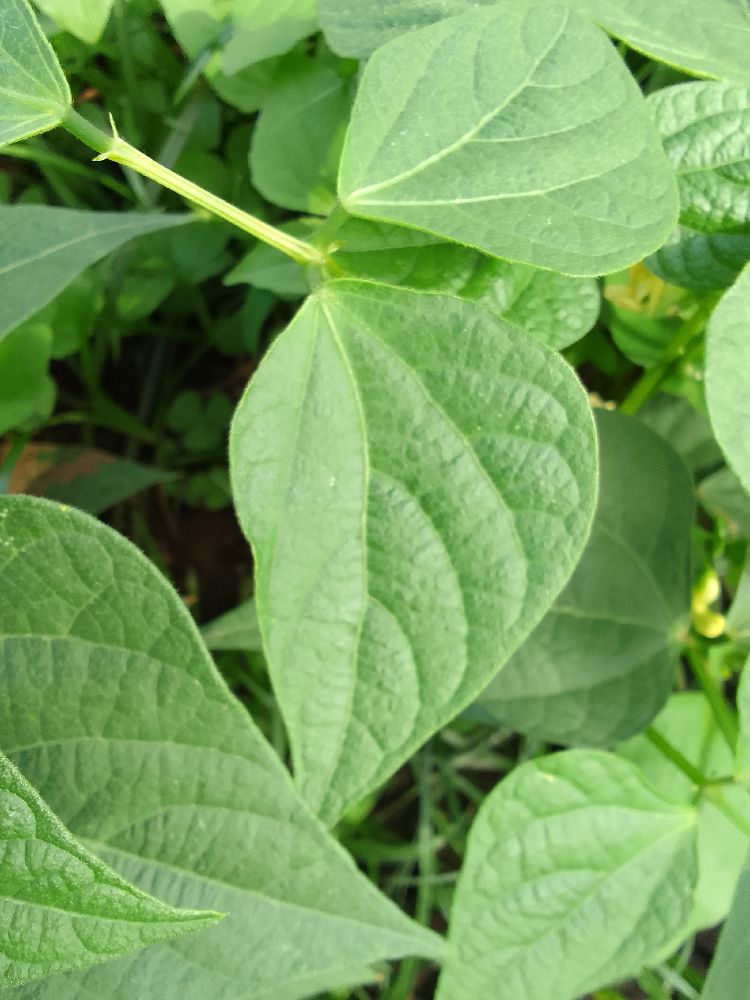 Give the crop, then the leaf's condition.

common bean, healthy
